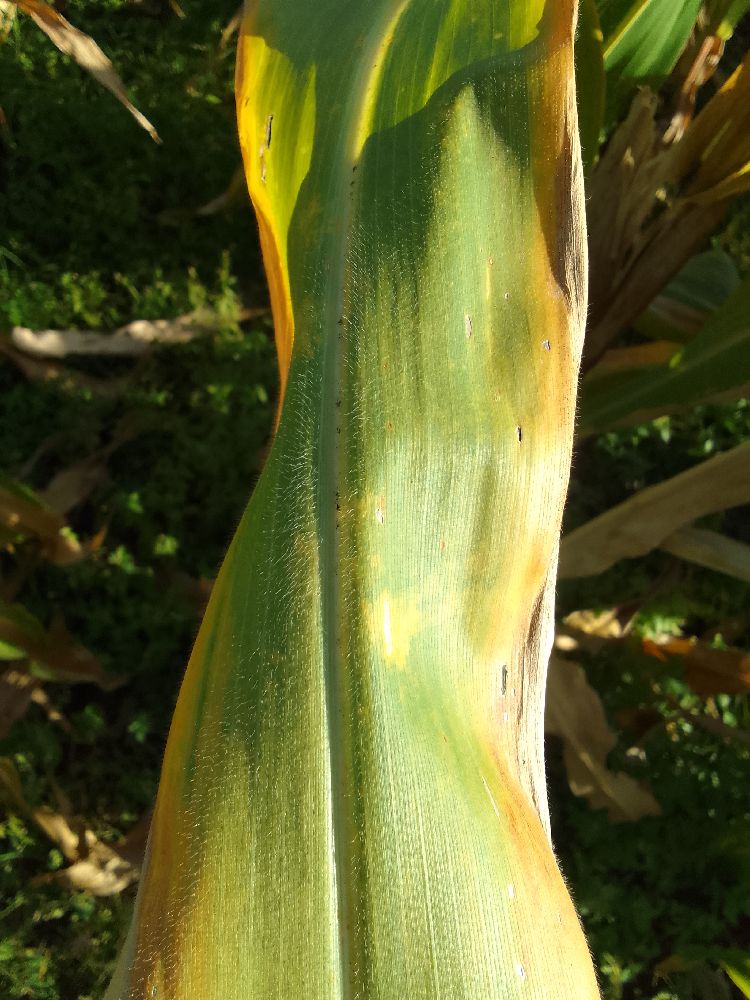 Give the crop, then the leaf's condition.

maize, maize lethal necrosis
